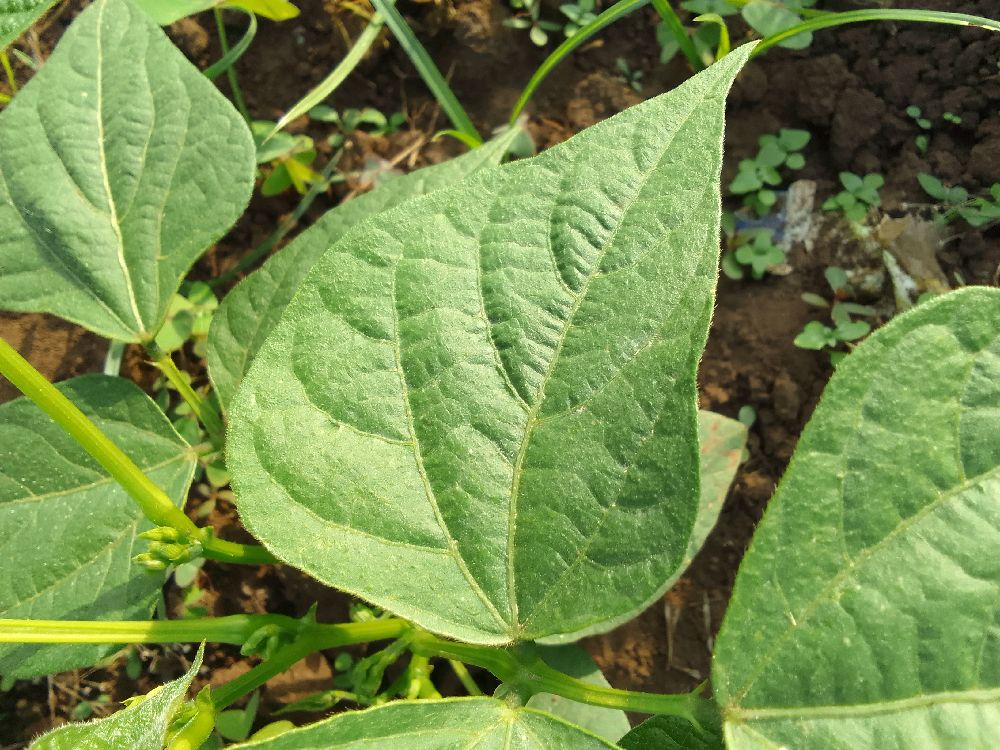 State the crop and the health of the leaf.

common bean, healthy
